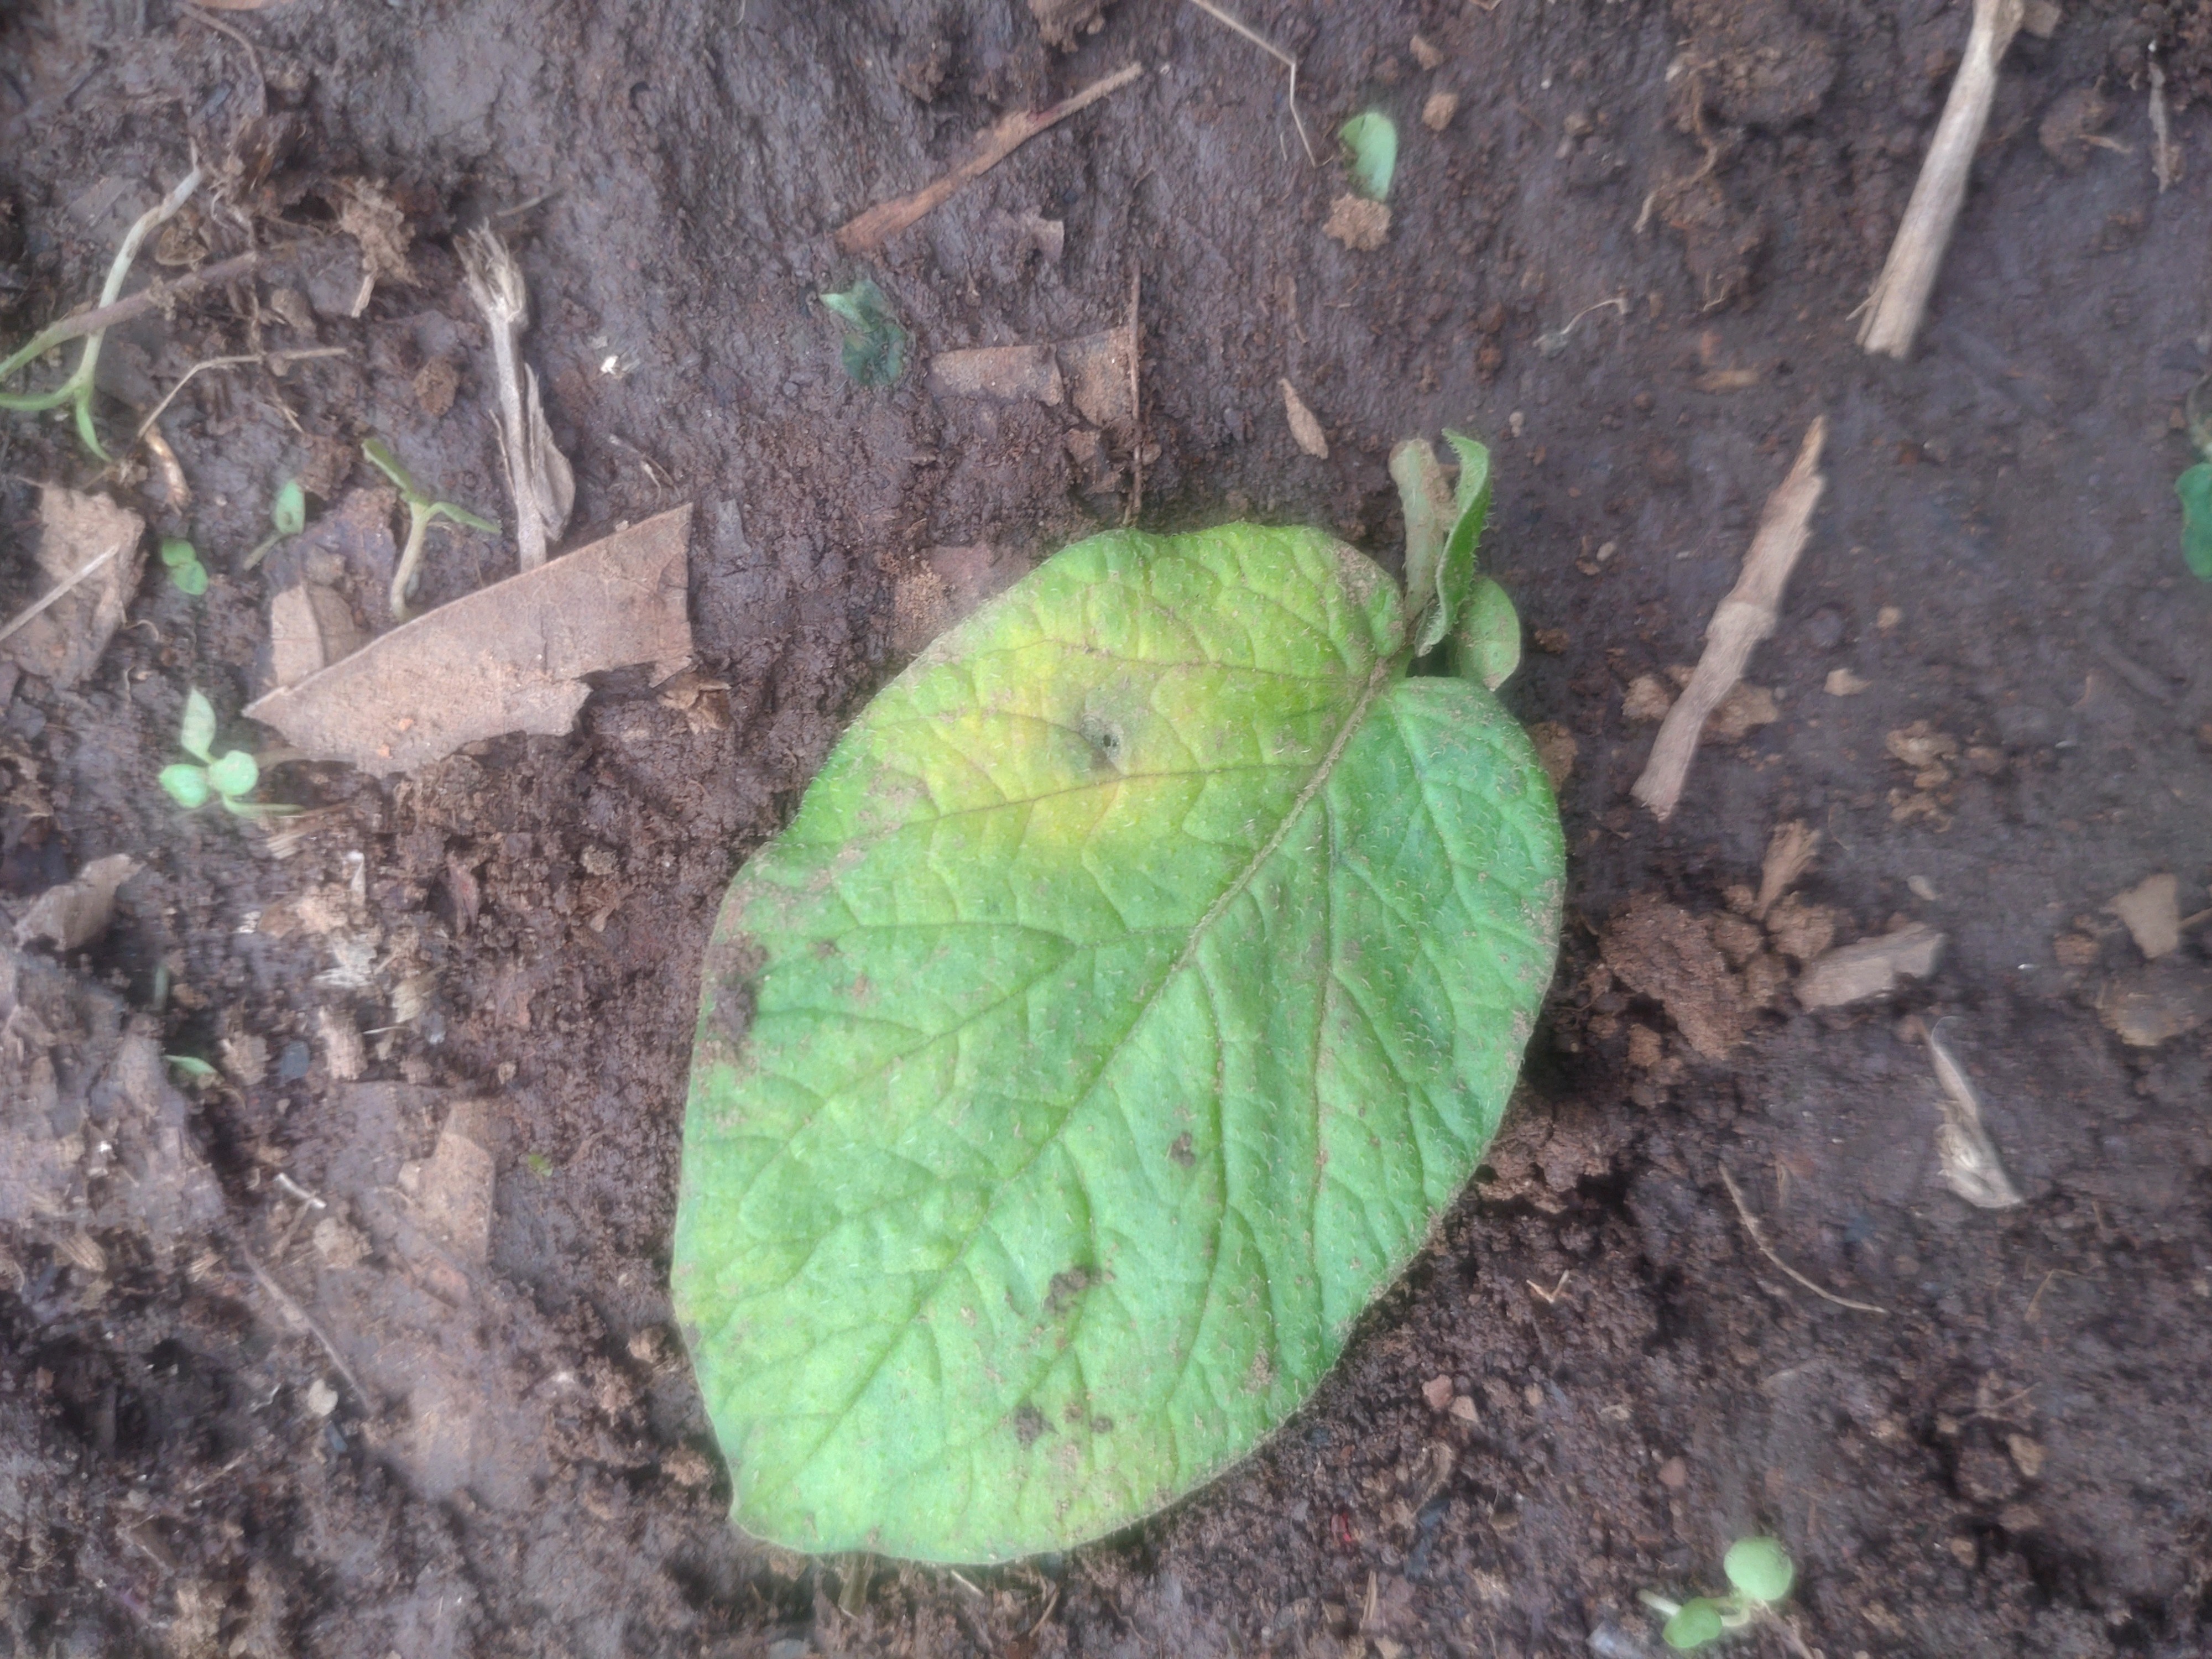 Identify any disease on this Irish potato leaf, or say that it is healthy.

late blight
